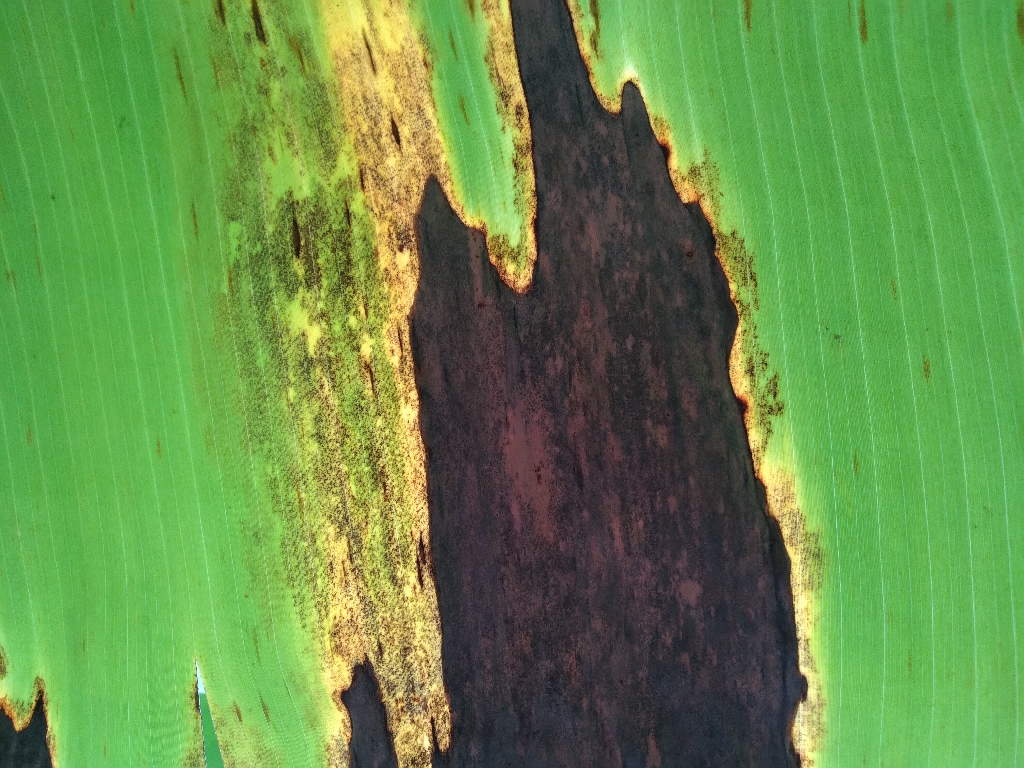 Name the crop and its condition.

banana, black sigatoka
